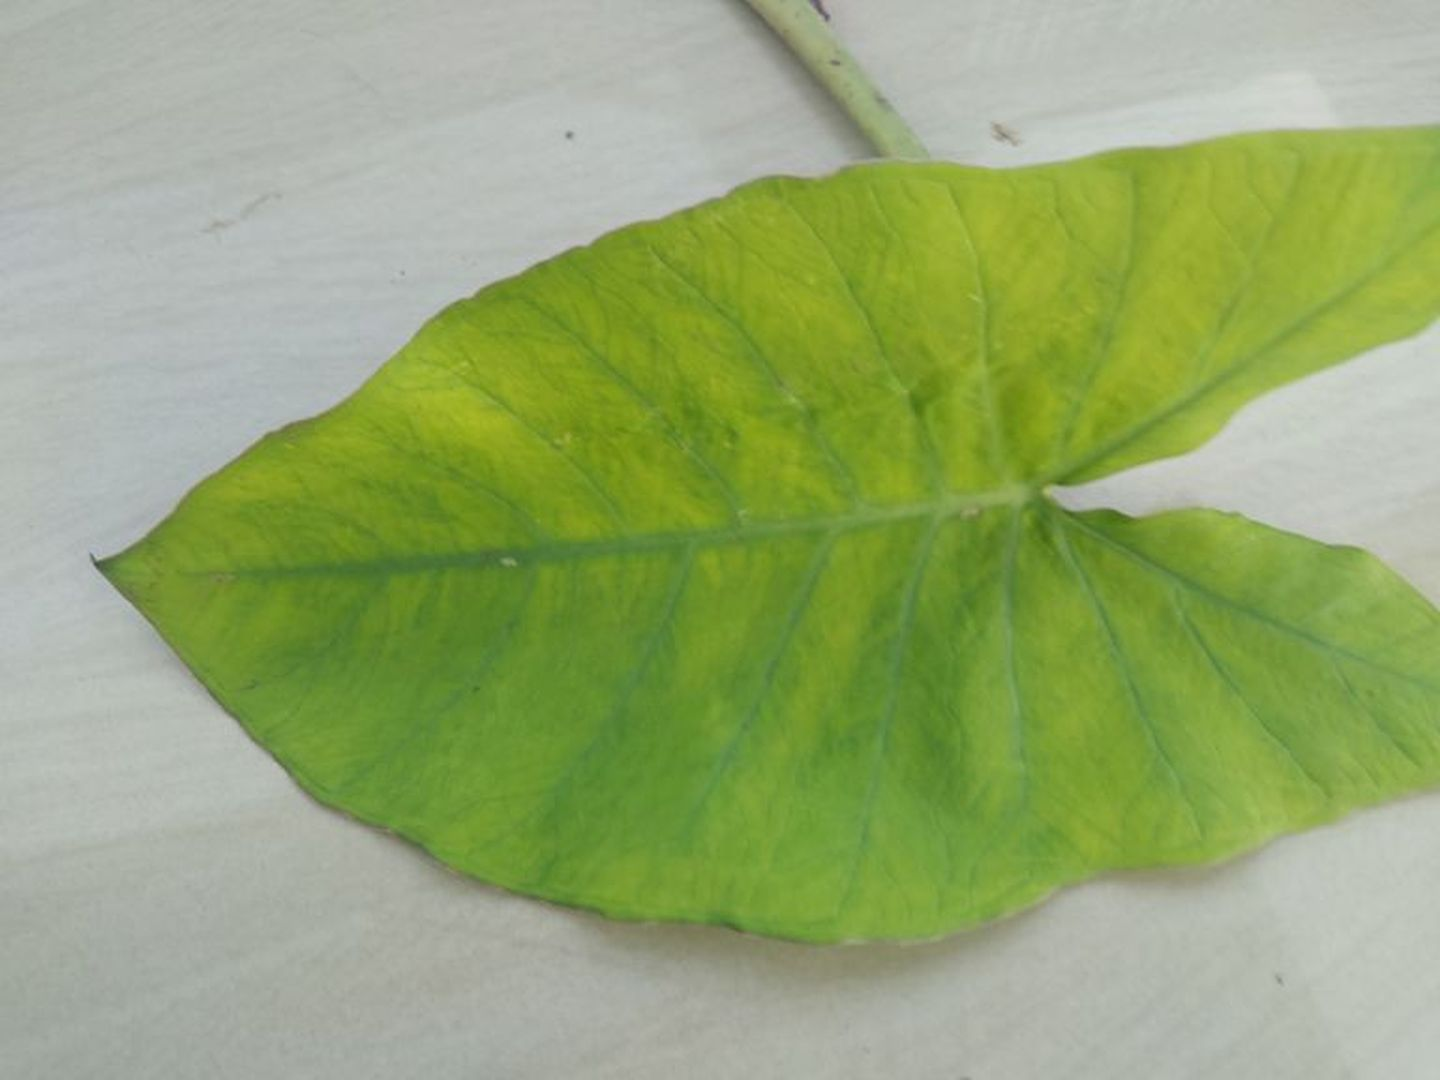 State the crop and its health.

taro, mosaic
